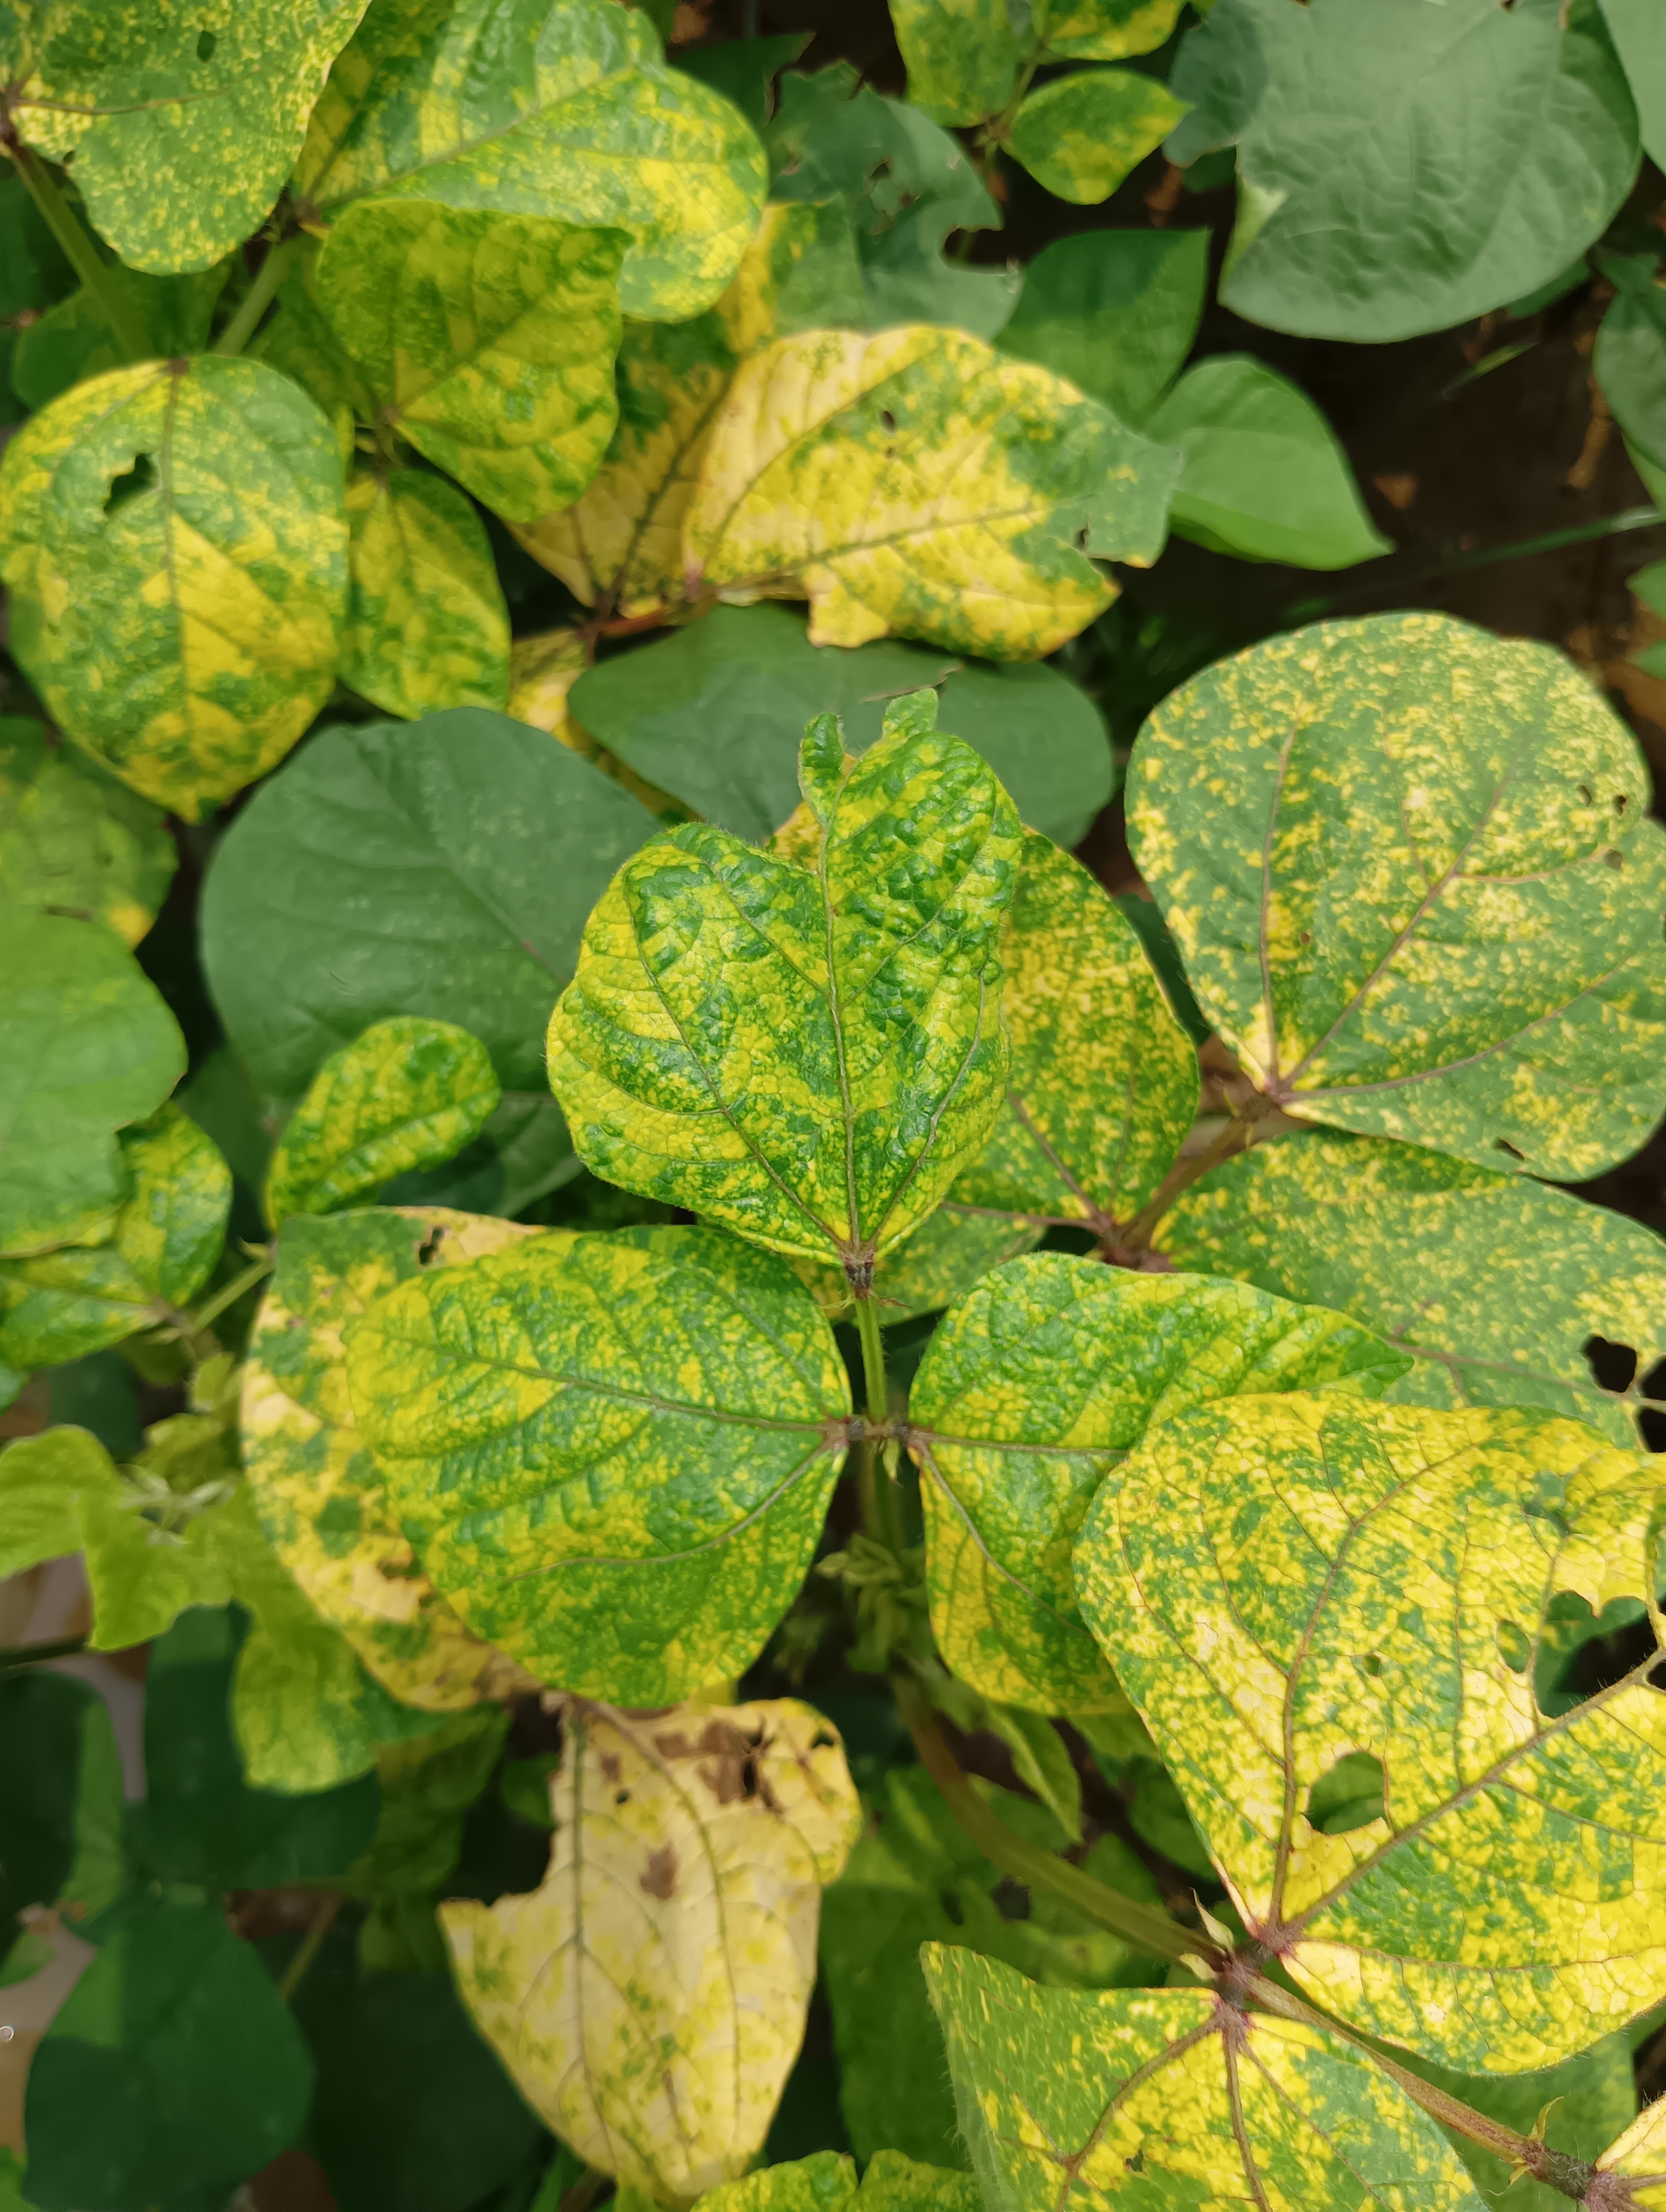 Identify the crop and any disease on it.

mungbean, yellow mosaic
